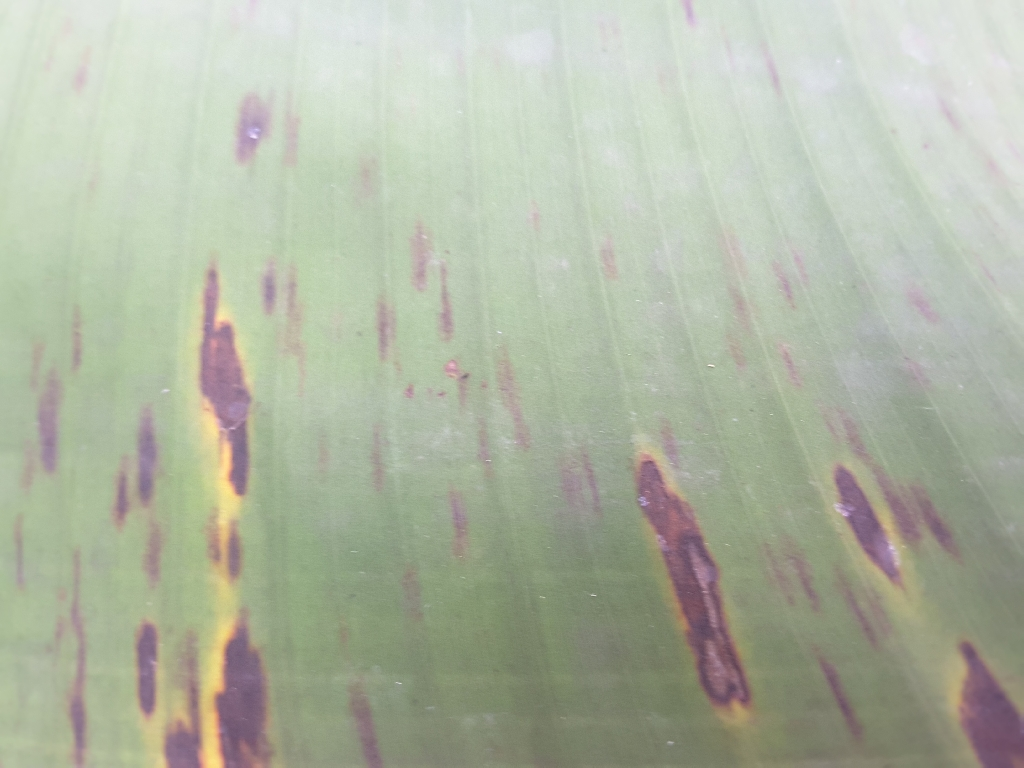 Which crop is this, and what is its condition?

banana, black sigatoka
